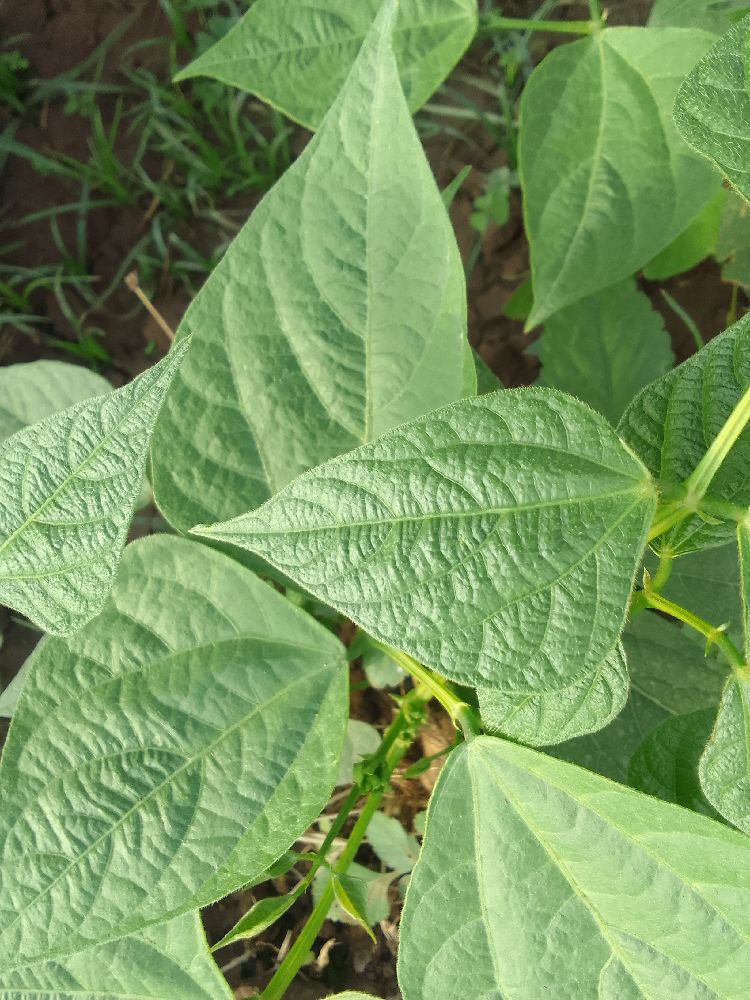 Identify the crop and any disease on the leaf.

common bean, healthy
